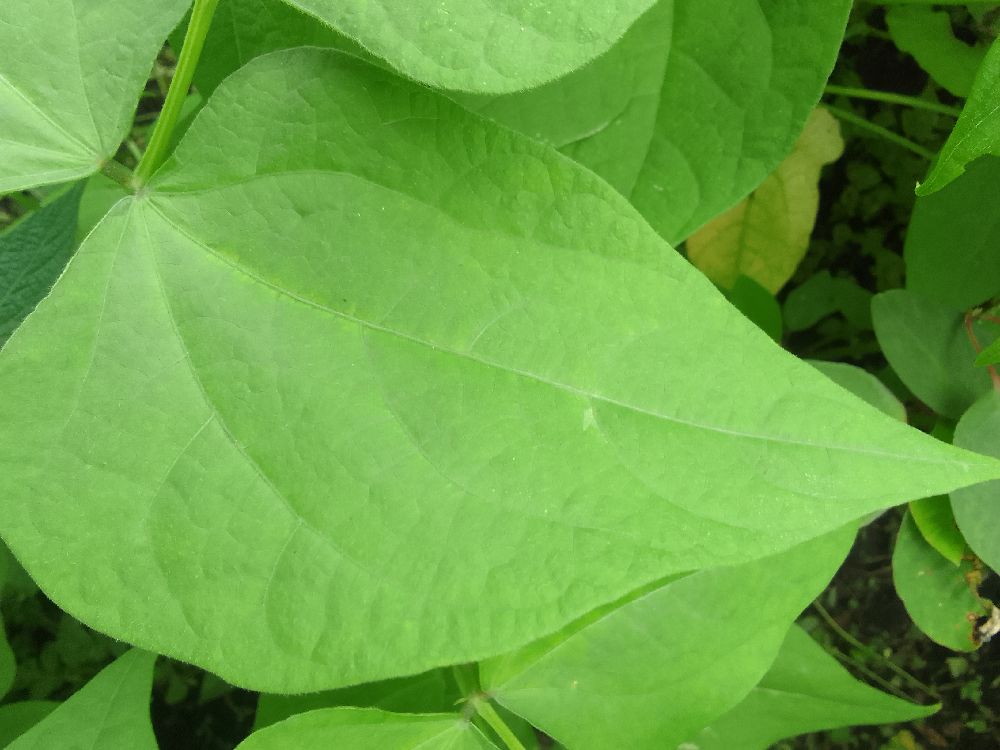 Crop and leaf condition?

common bean, healthy
